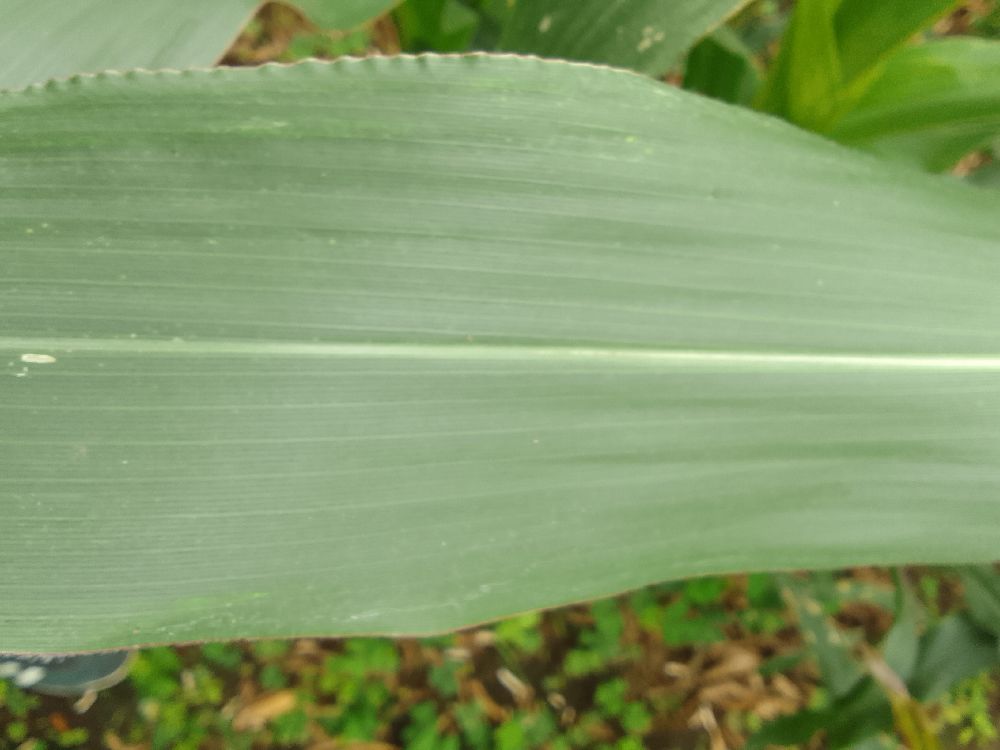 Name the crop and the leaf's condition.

maize, healthy
